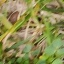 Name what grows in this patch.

unstructured weed
